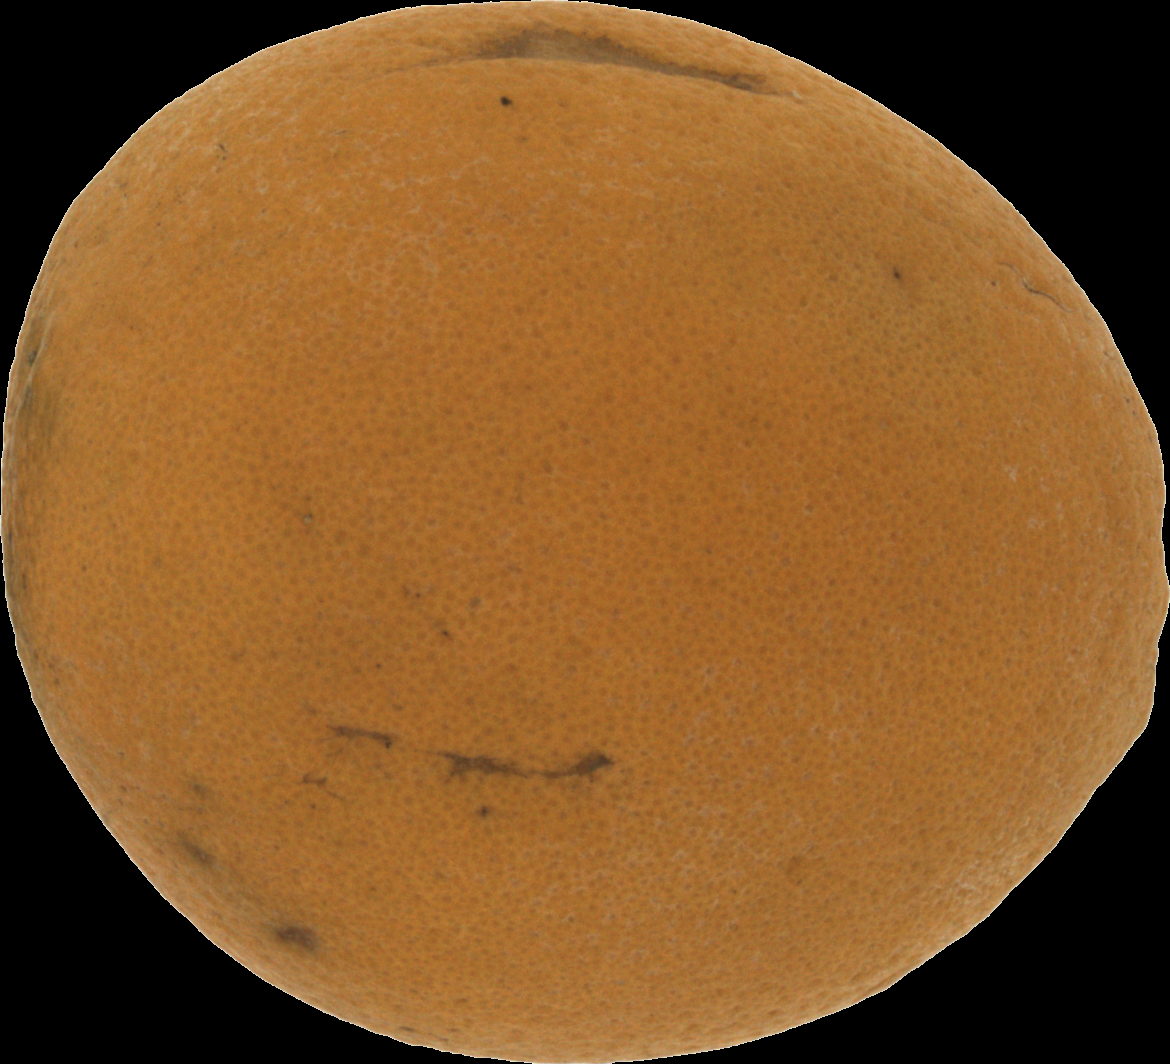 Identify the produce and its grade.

orange, bad
